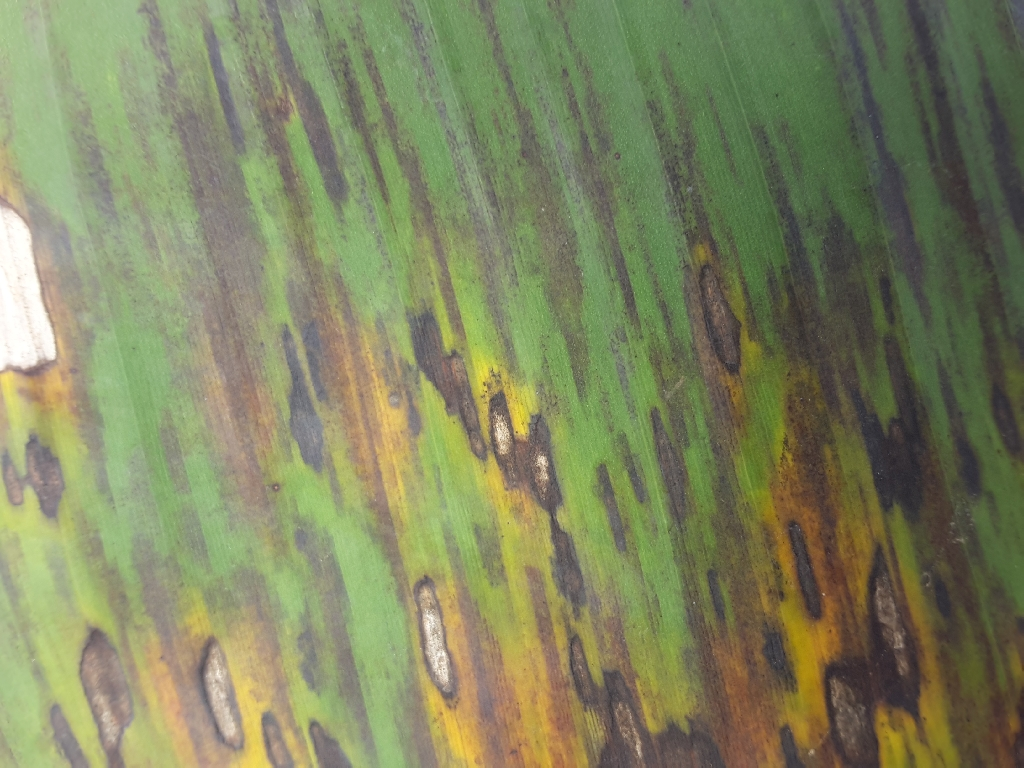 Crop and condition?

banana, black sigatoka
